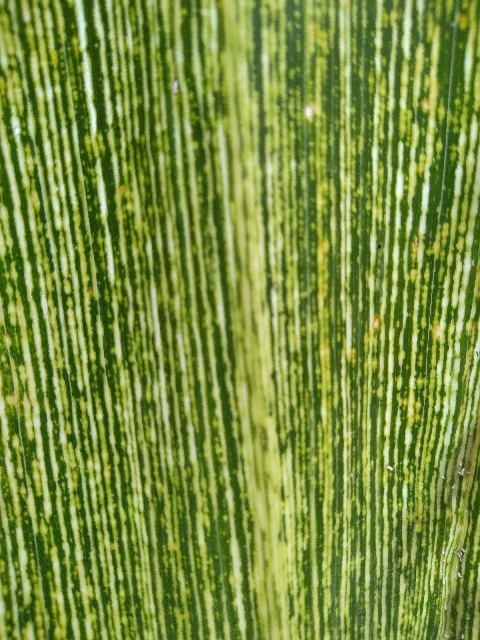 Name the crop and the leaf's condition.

maize, maize streak virus
